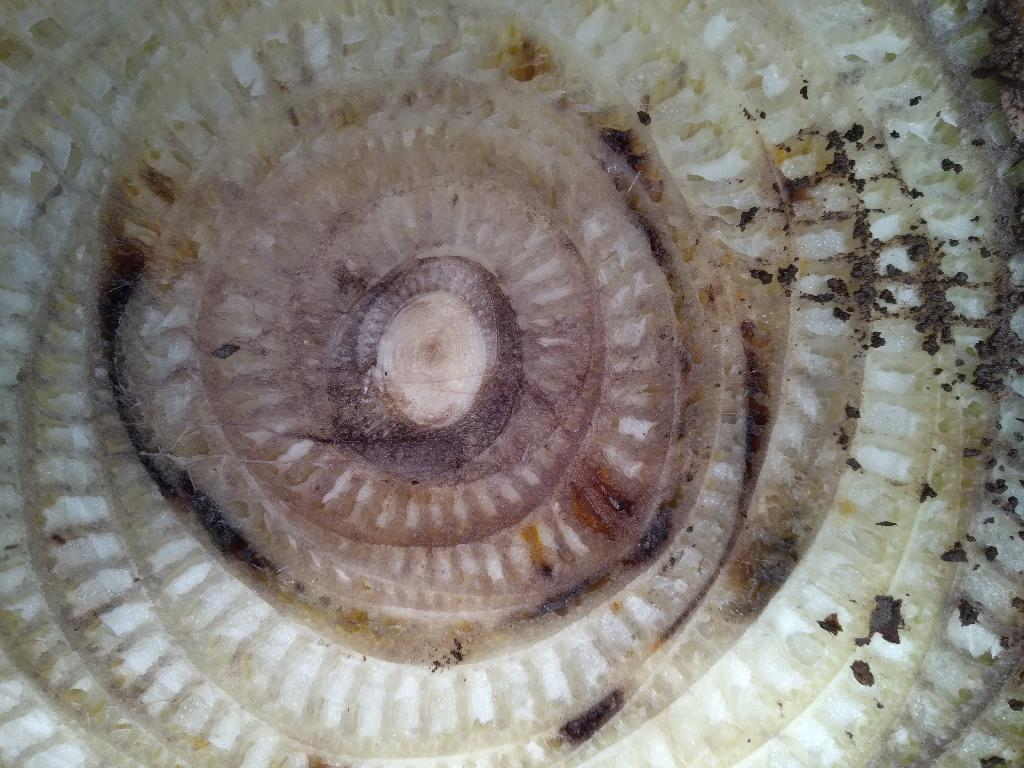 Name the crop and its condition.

banana, fusarium wilt race 1
